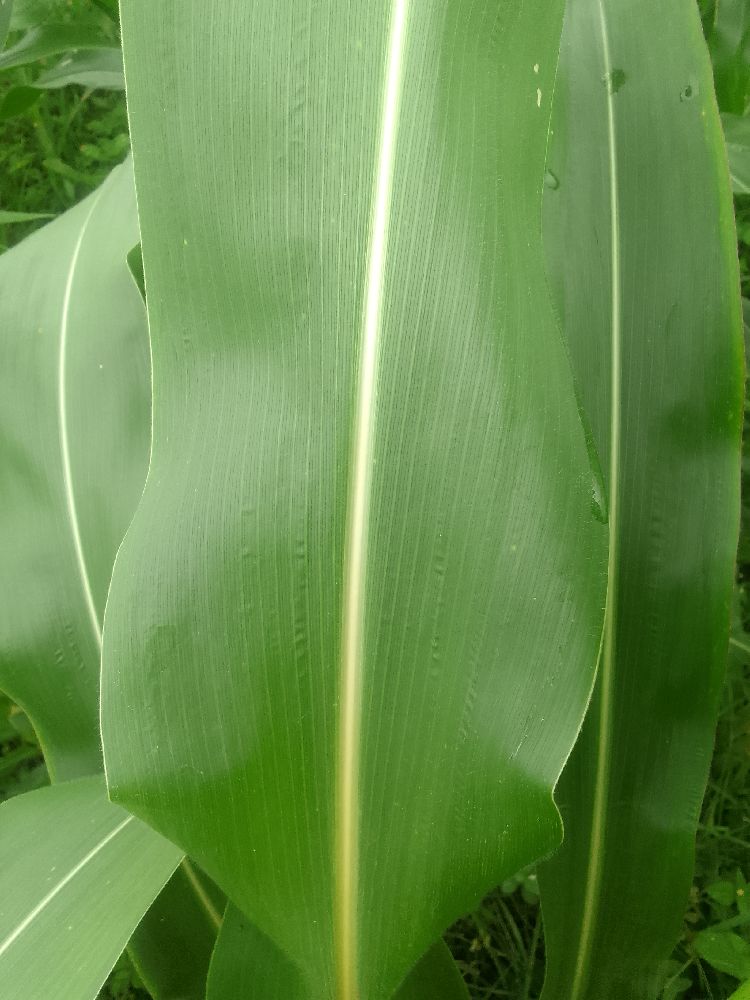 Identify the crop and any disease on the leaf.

maize, healthy
